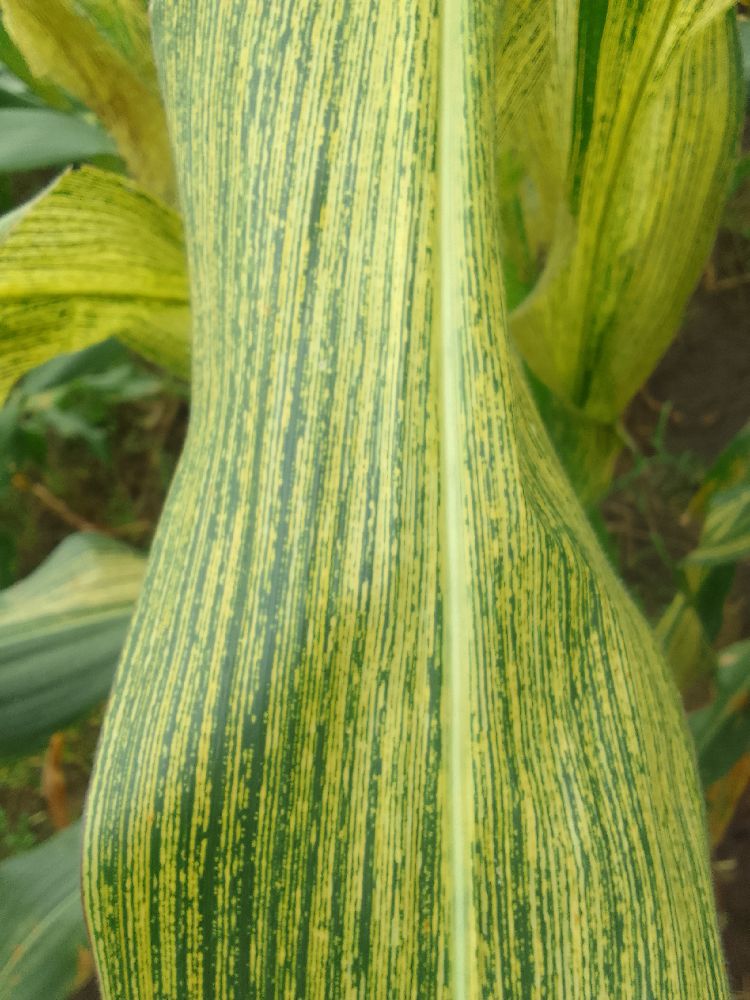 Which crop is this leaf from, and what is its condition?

maize, maize streak virus
